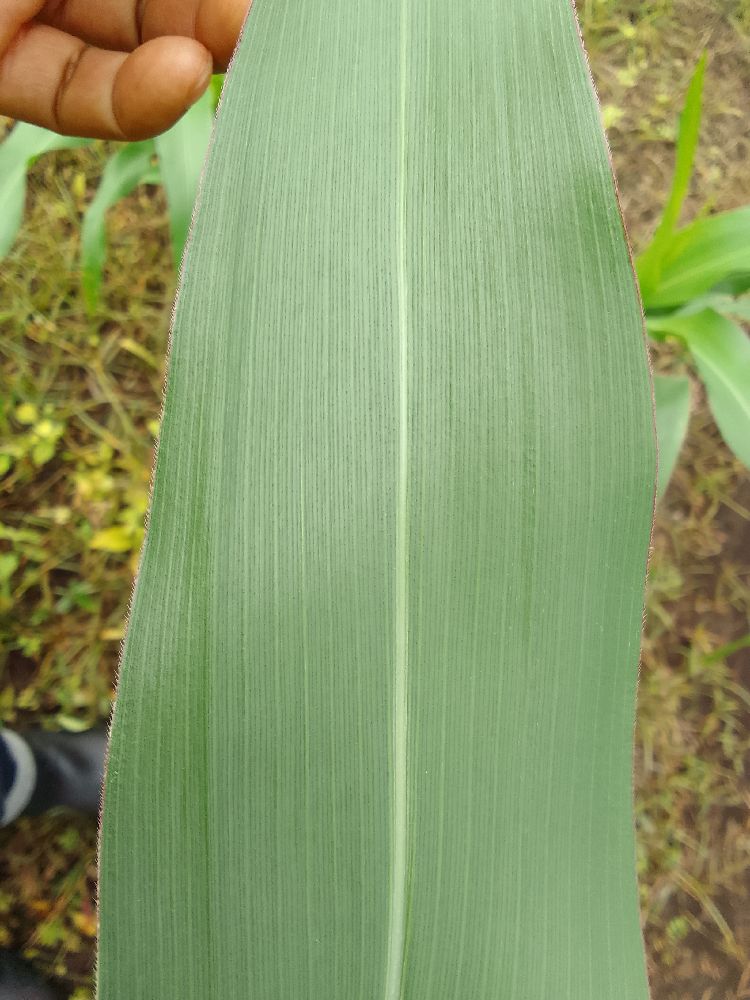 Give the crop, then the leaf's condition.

maize, healthy
